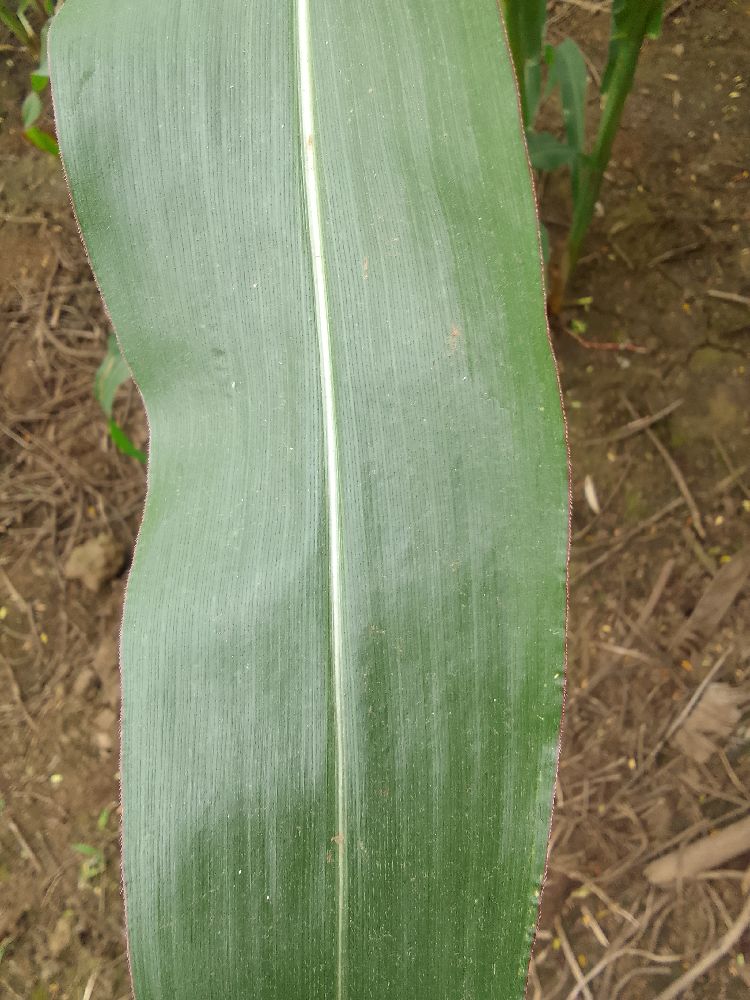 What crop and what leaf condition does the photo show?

maize, healthy
